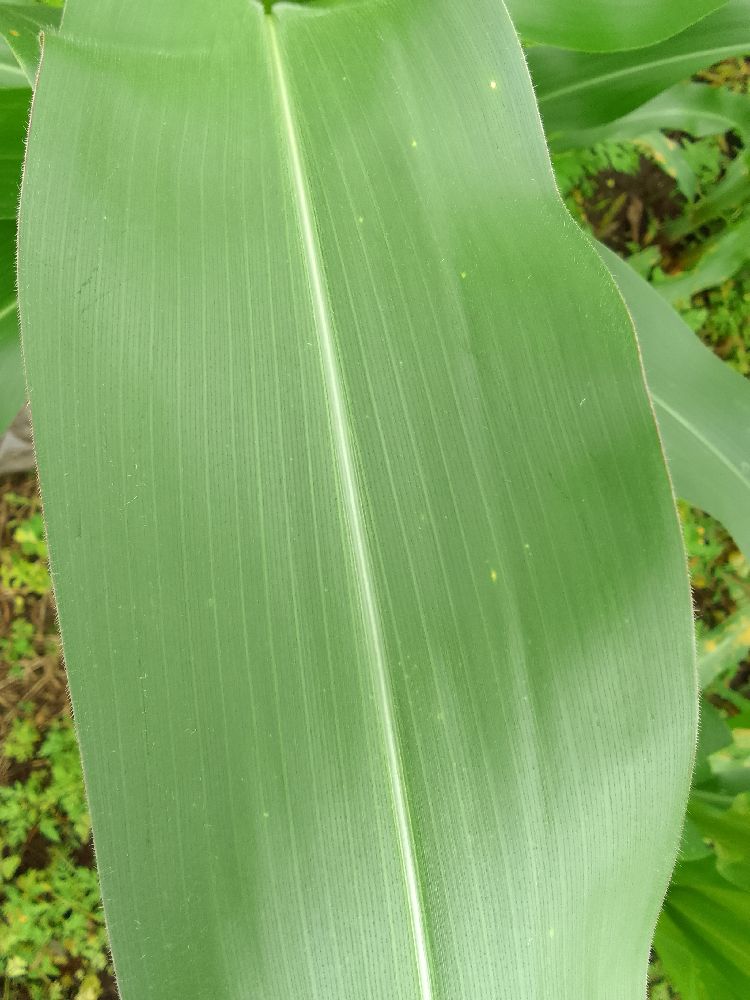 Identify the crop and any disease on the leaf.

maize, healthy
